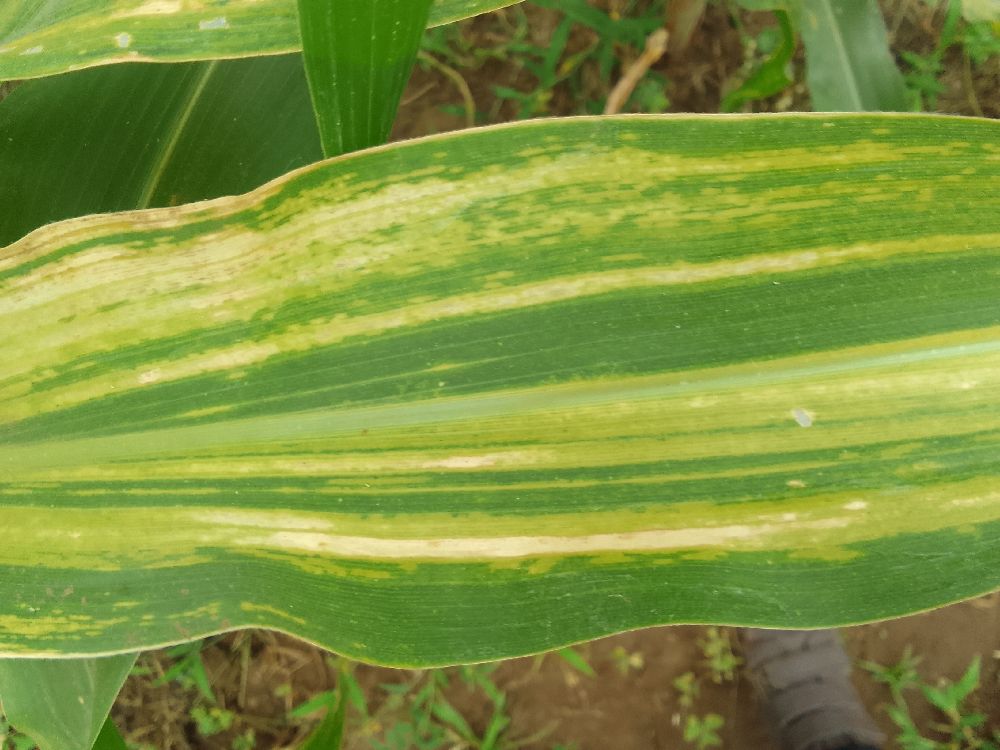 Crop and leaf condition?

maize, maize lethal necrosis
